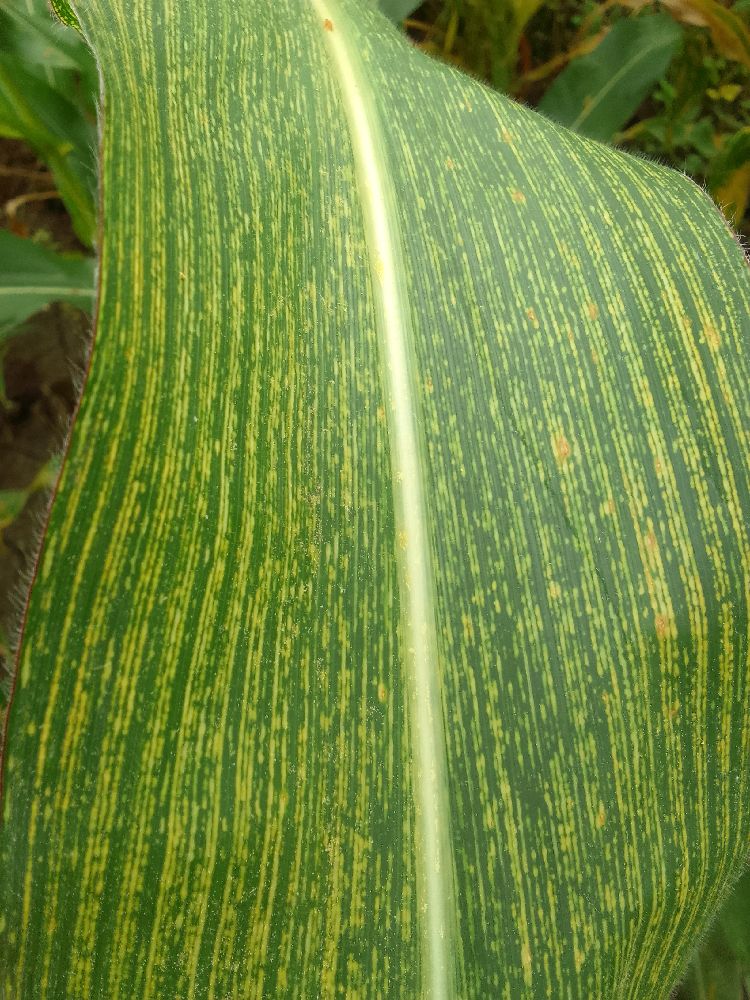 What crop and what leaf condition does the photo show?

maize, maize streak virus
